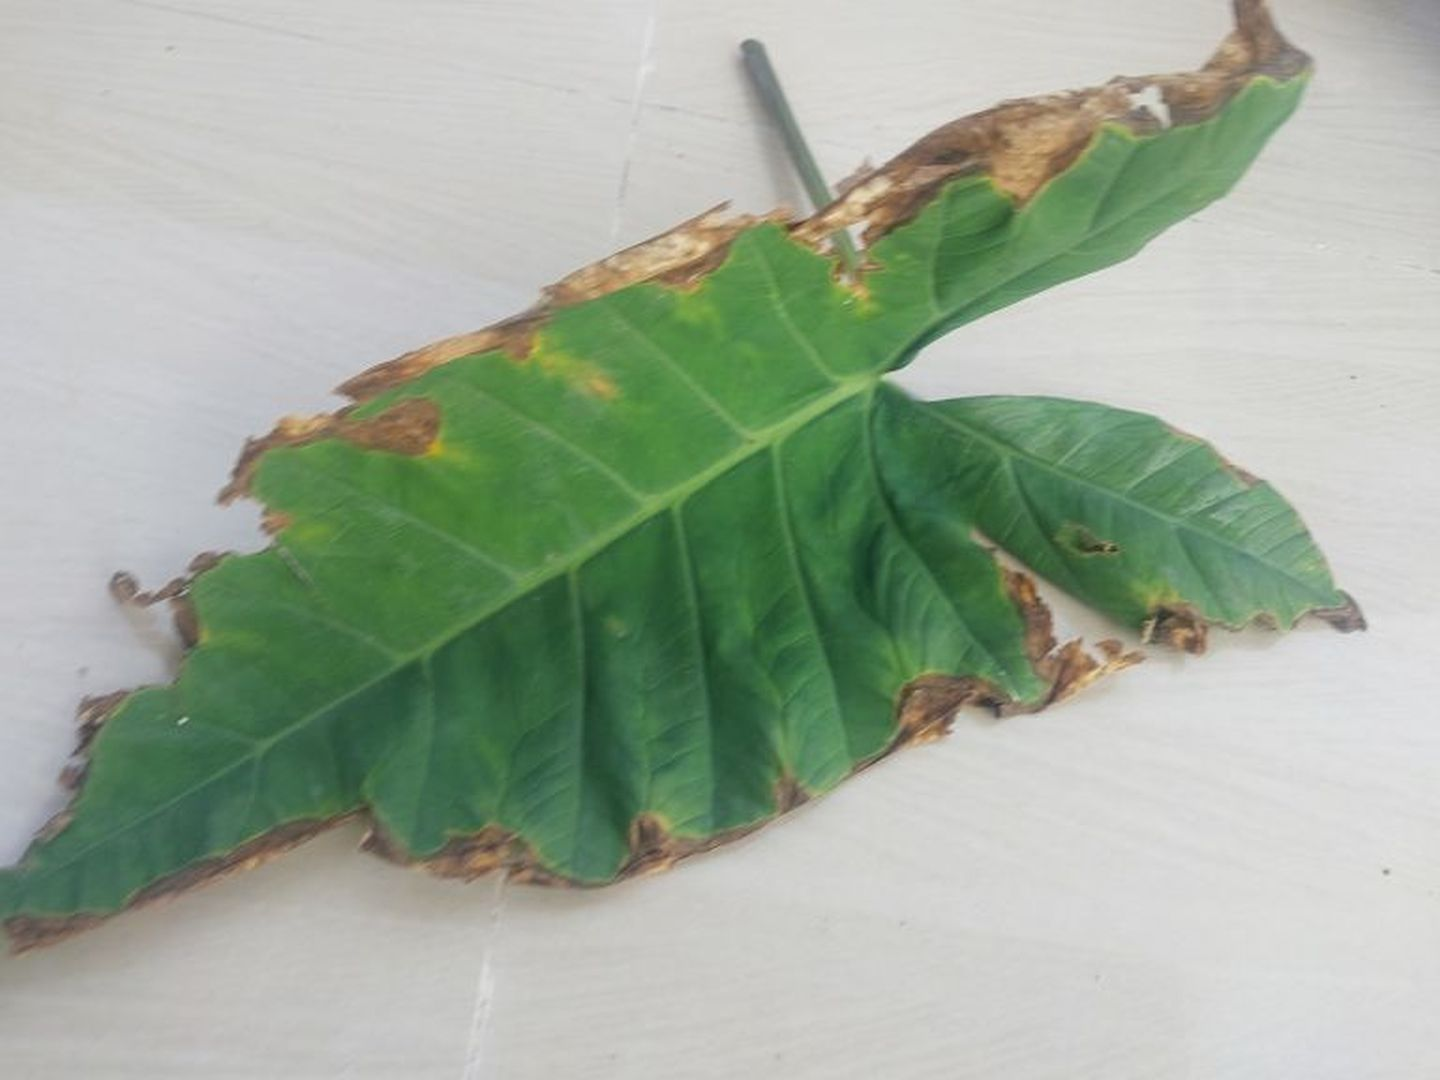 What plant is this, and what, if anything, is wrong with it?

taro, leaf blight
